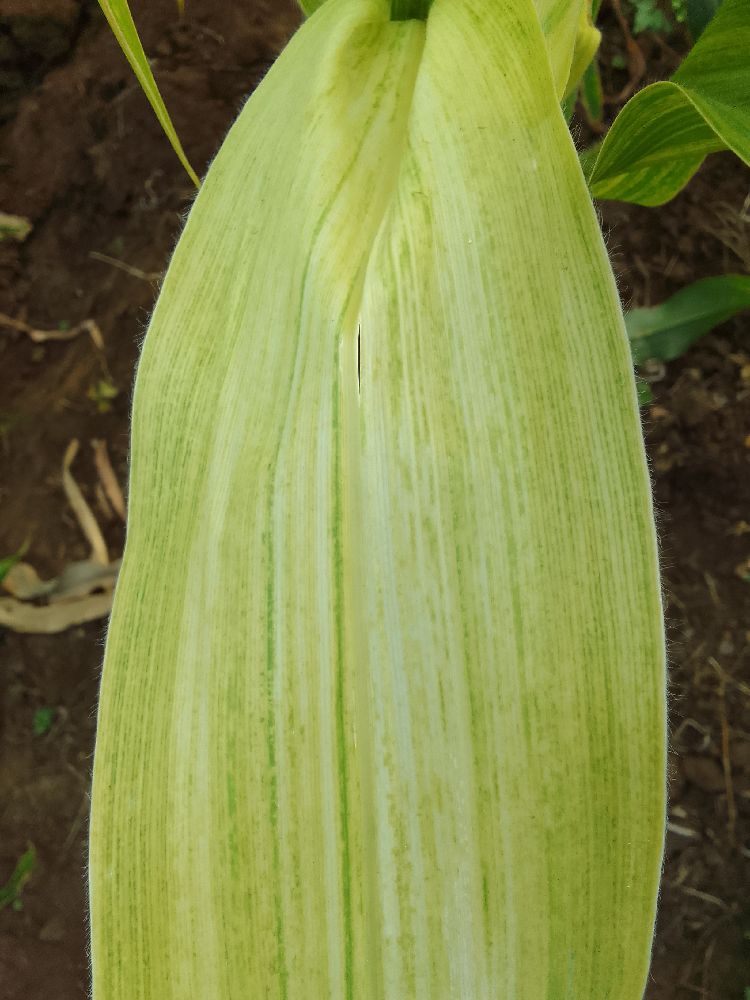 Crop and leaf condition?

maize, maize lethal necrosis
